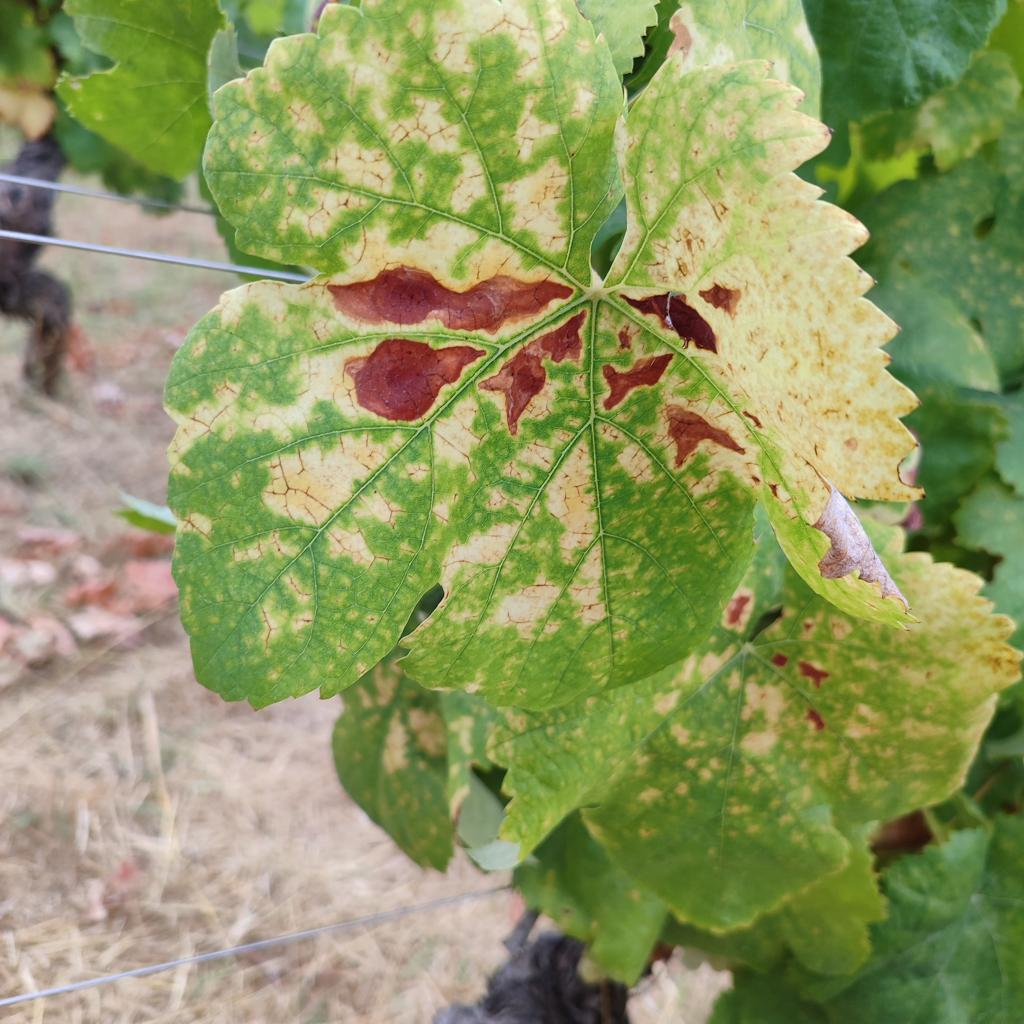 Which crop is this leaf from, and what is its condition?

grapevine, esca complex
